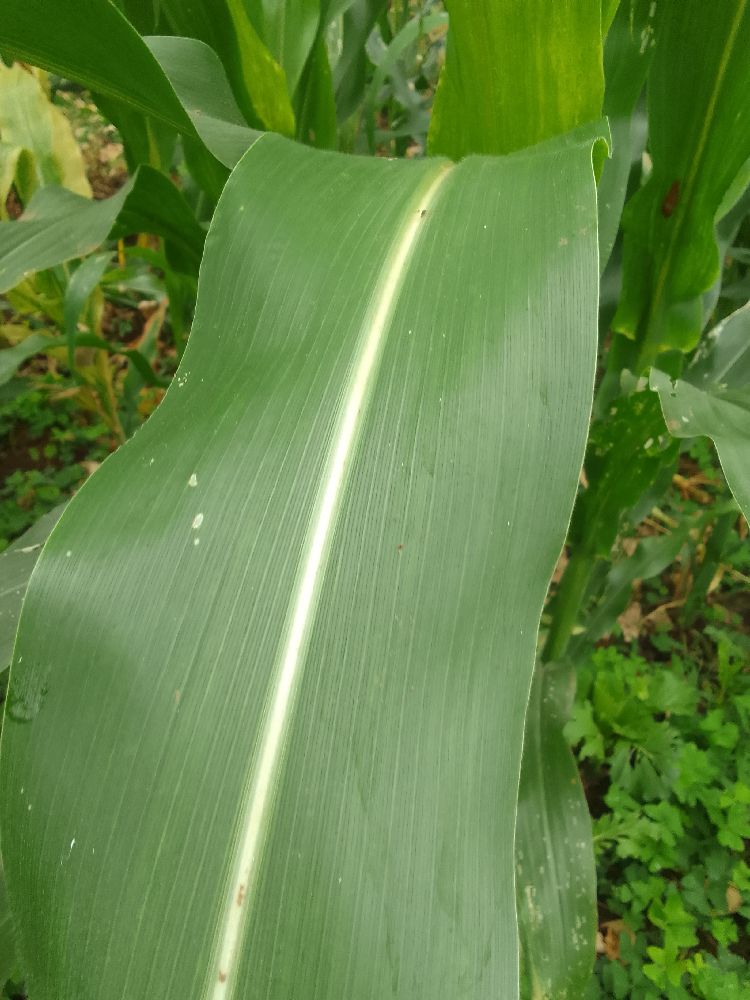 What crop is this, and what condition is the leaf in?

maize, healthy
